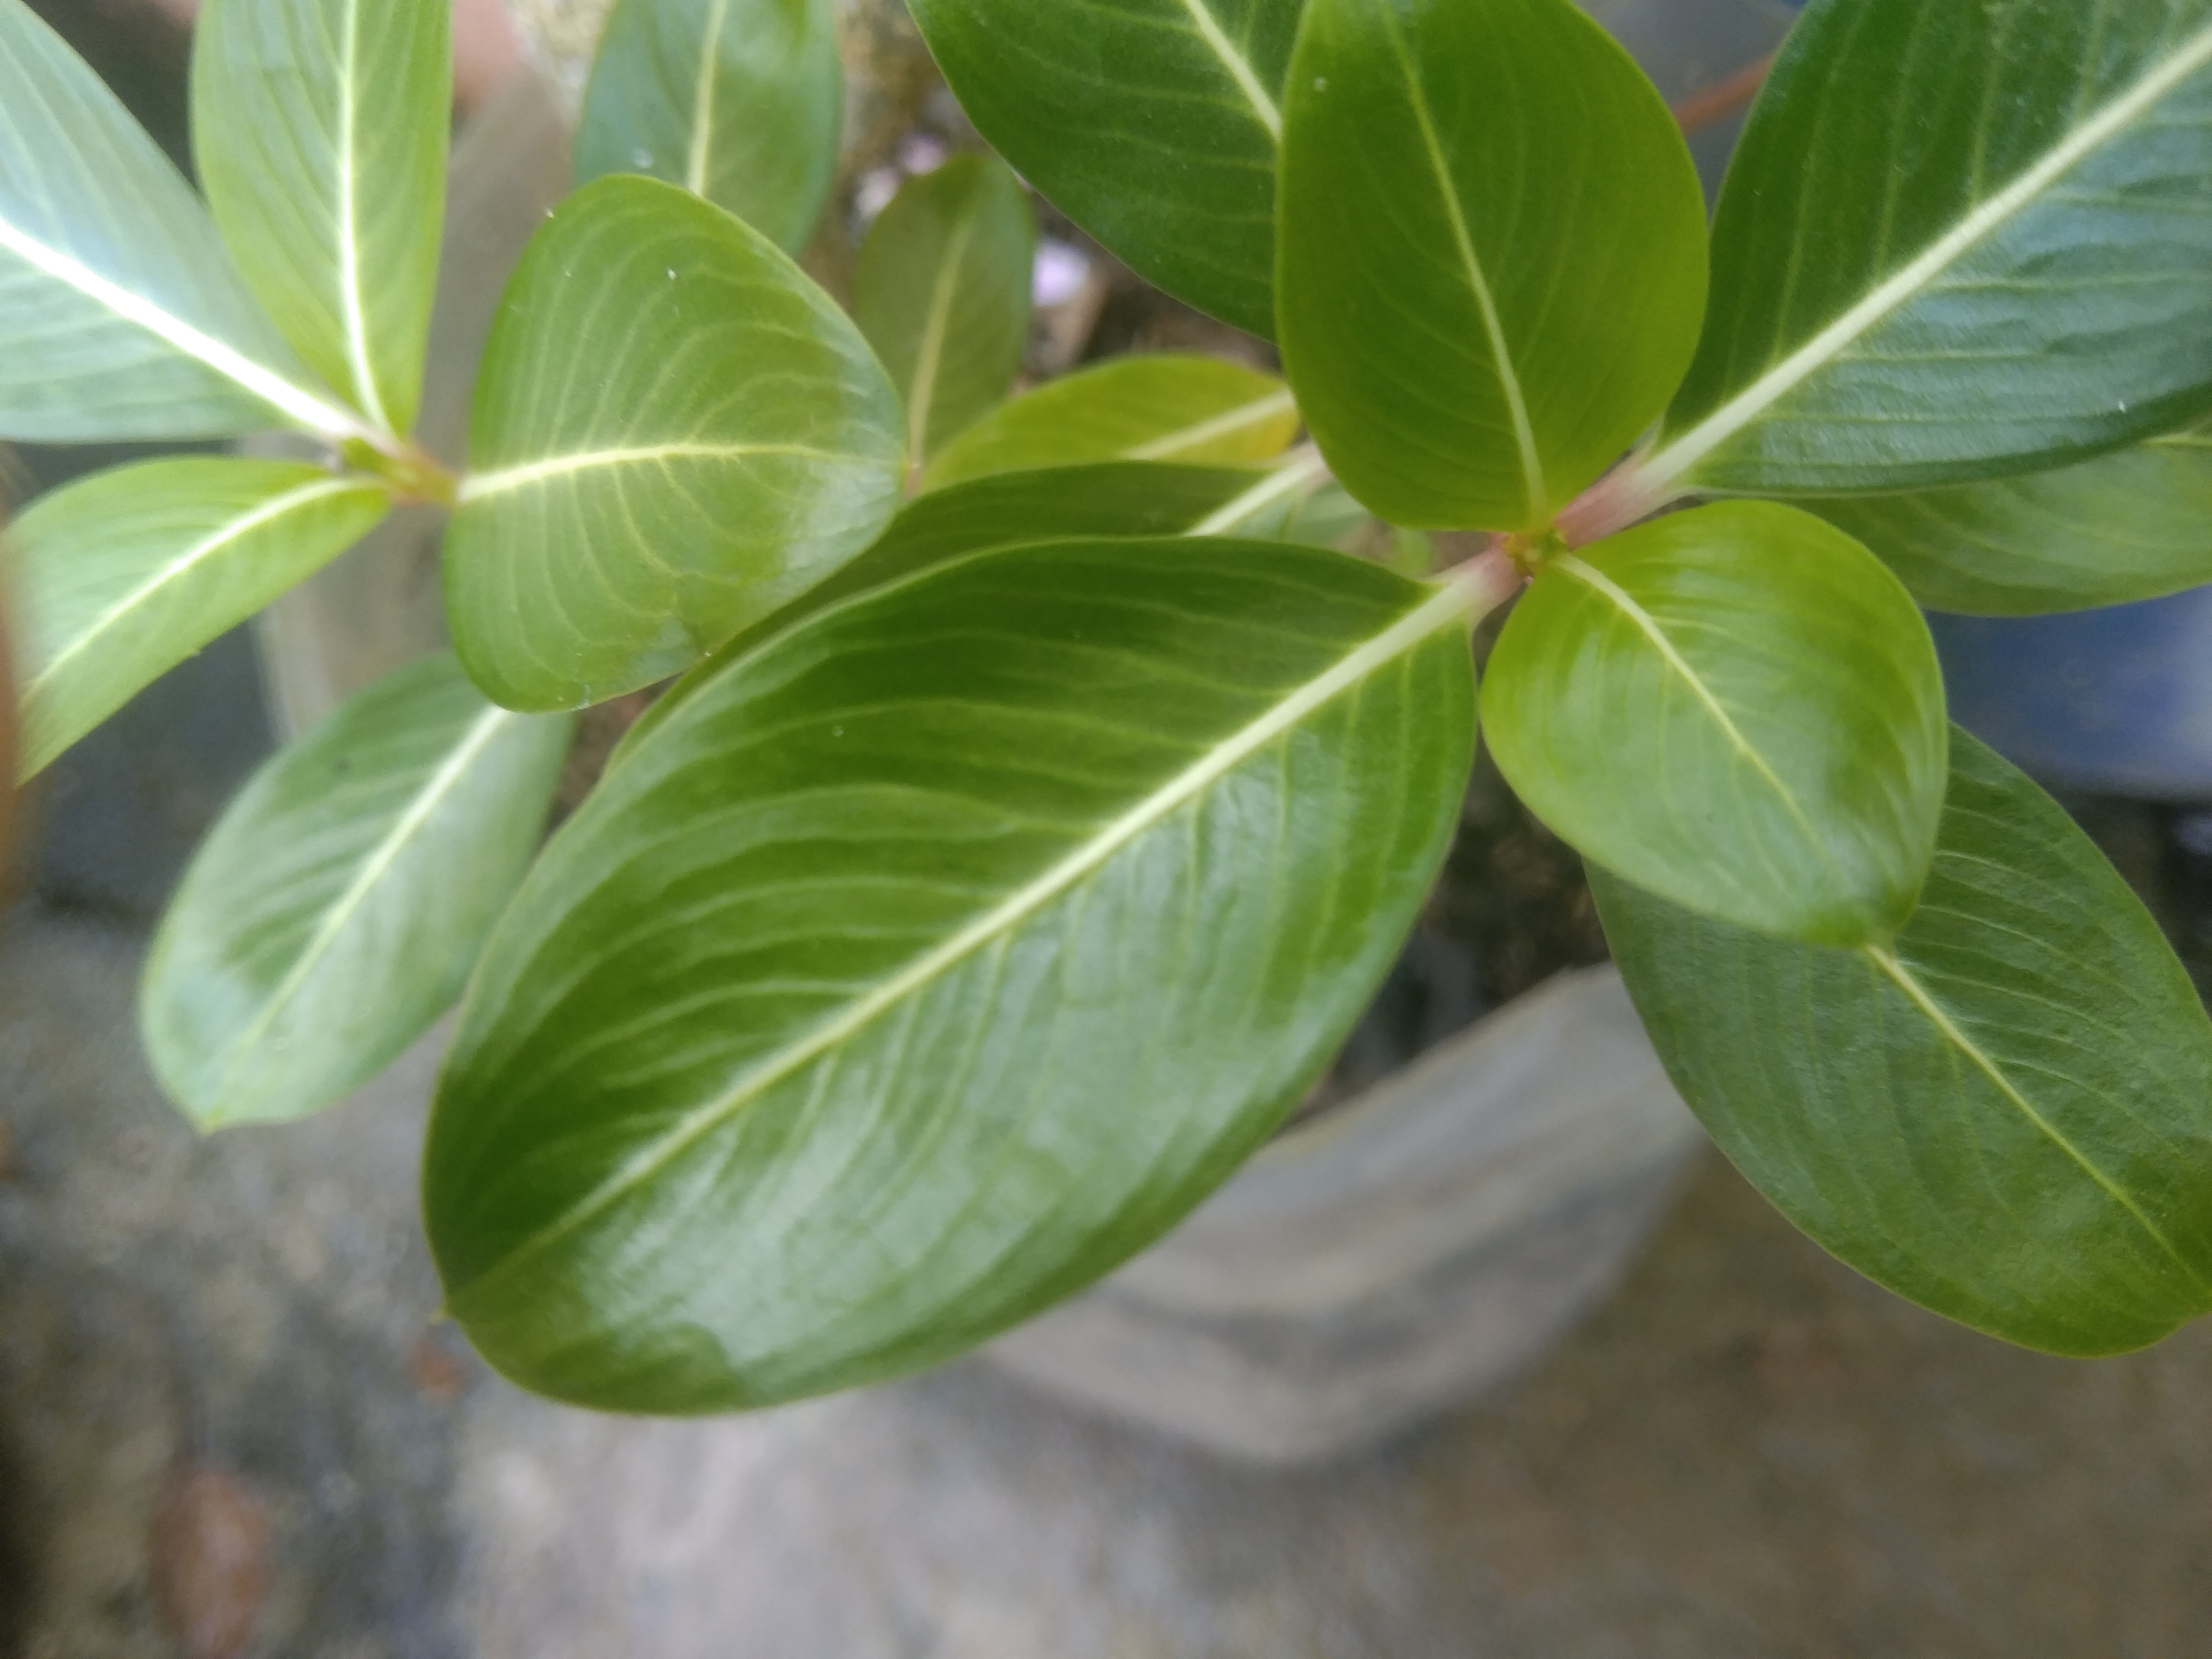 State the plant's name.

rose periwinkle
